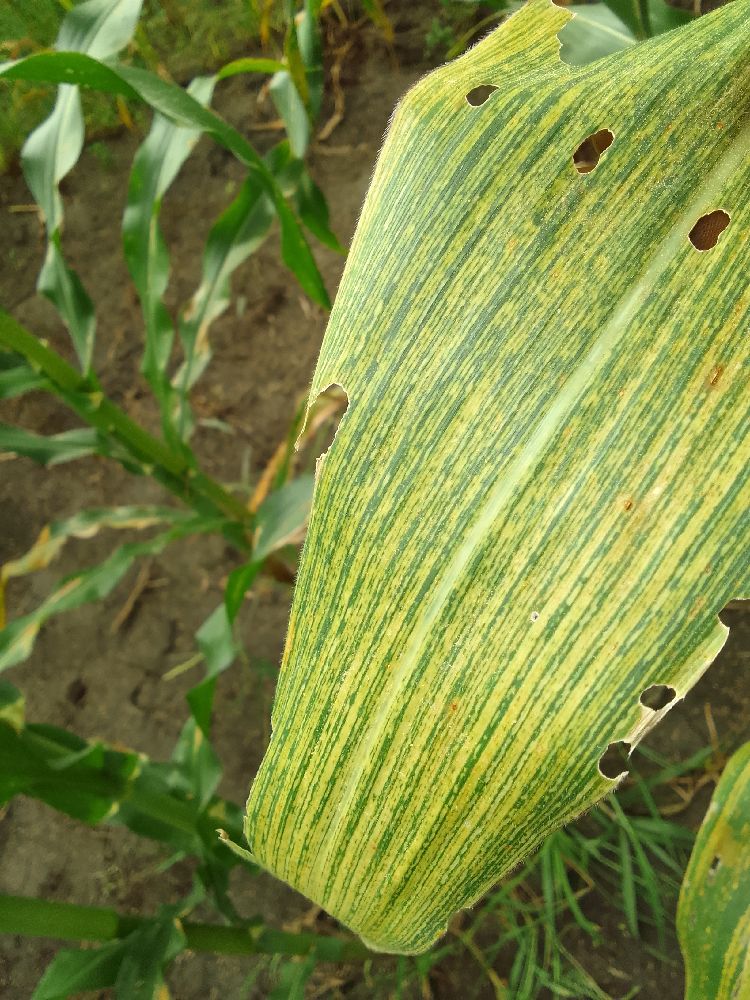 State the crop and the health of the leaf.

maize, maize streak virus
